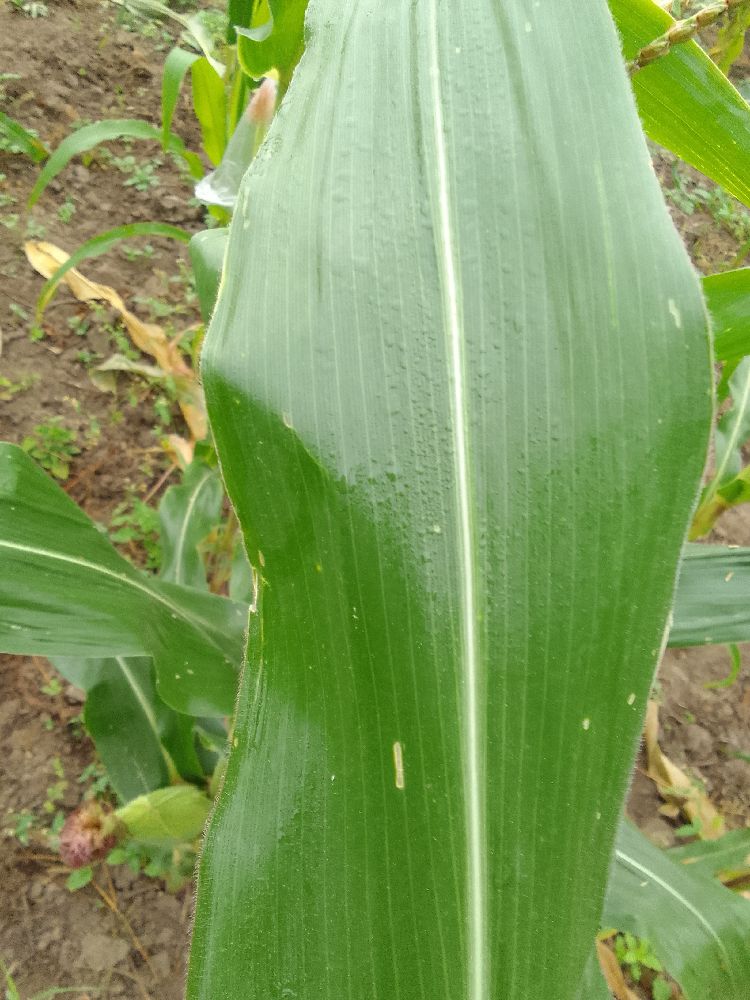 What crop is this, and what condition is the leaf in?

maize, healthy
